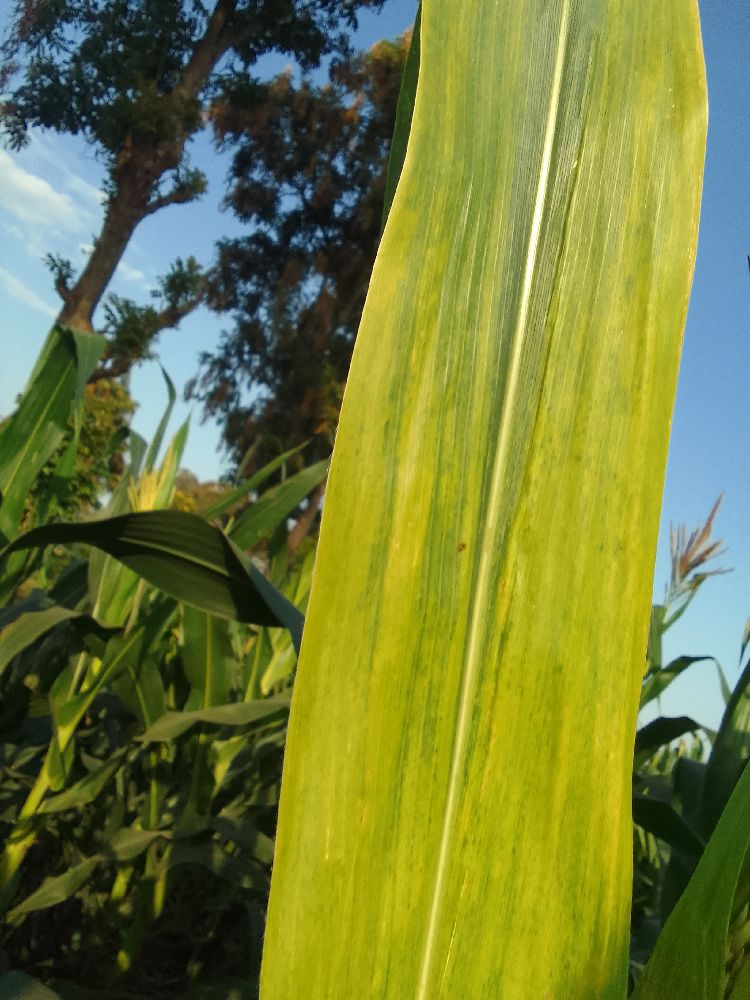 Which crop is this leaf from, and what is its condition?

maize, maize lethal necrosis
